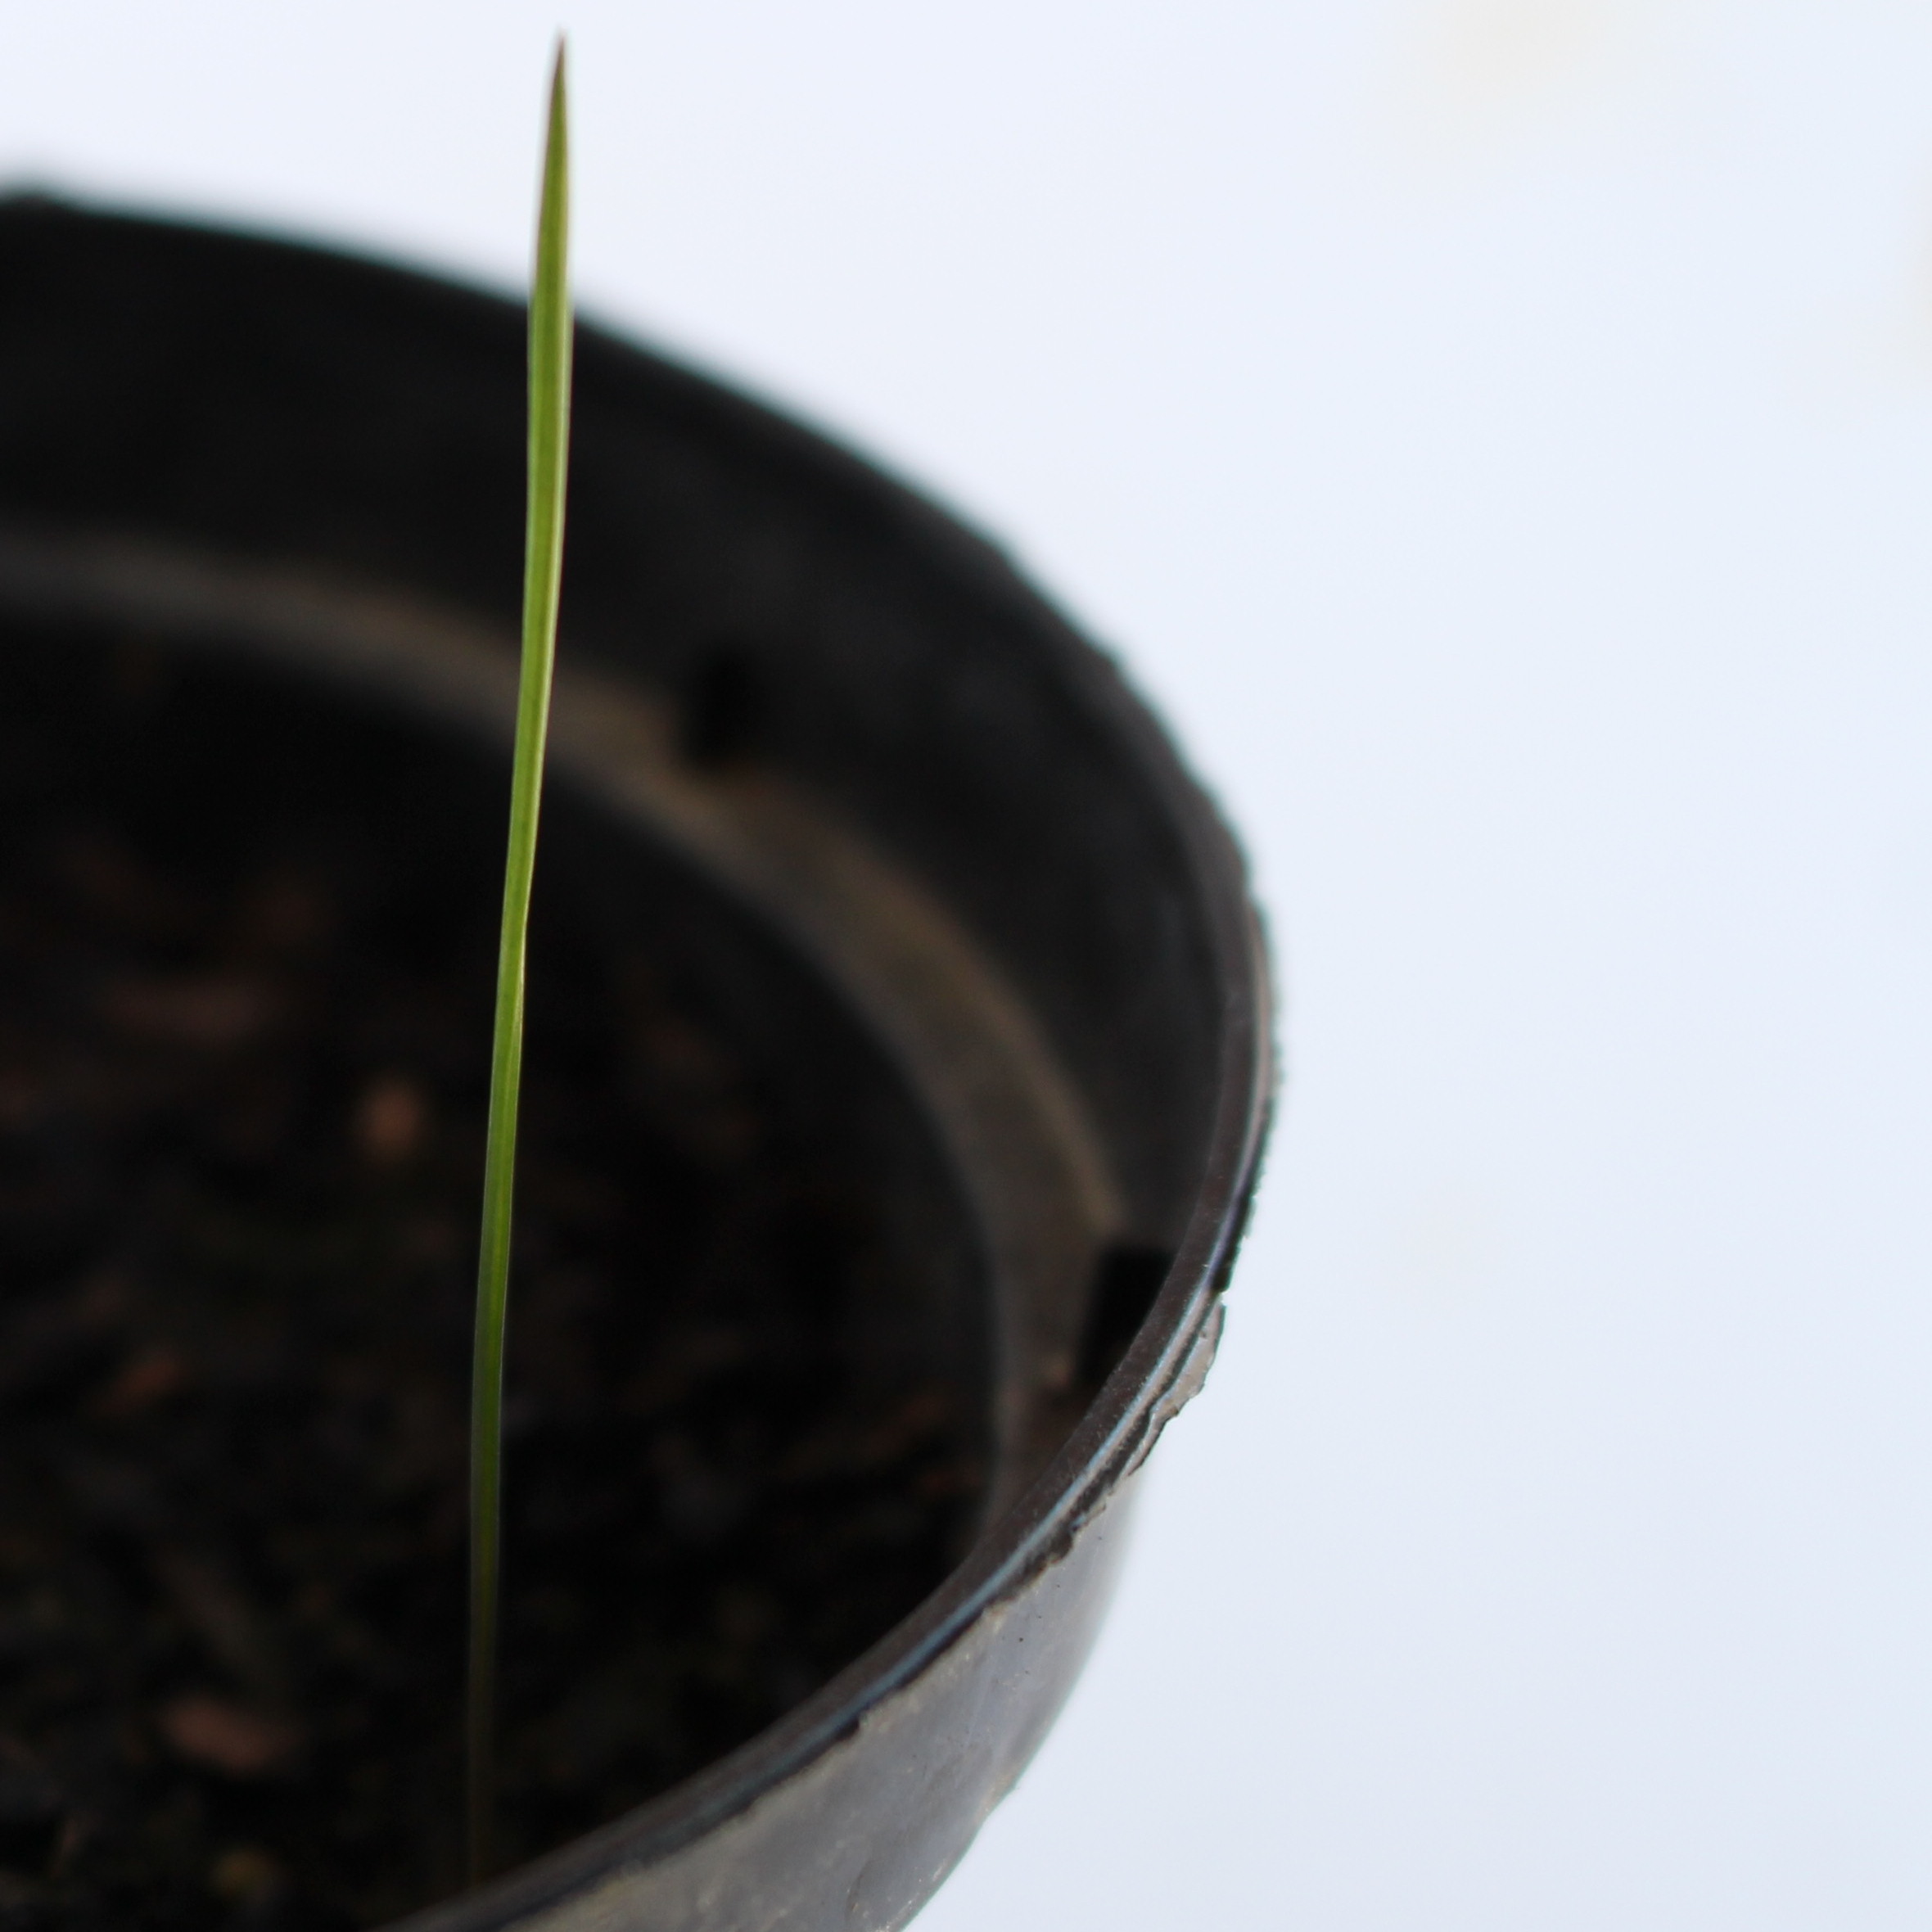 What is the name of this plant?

Lolium multiflorum
